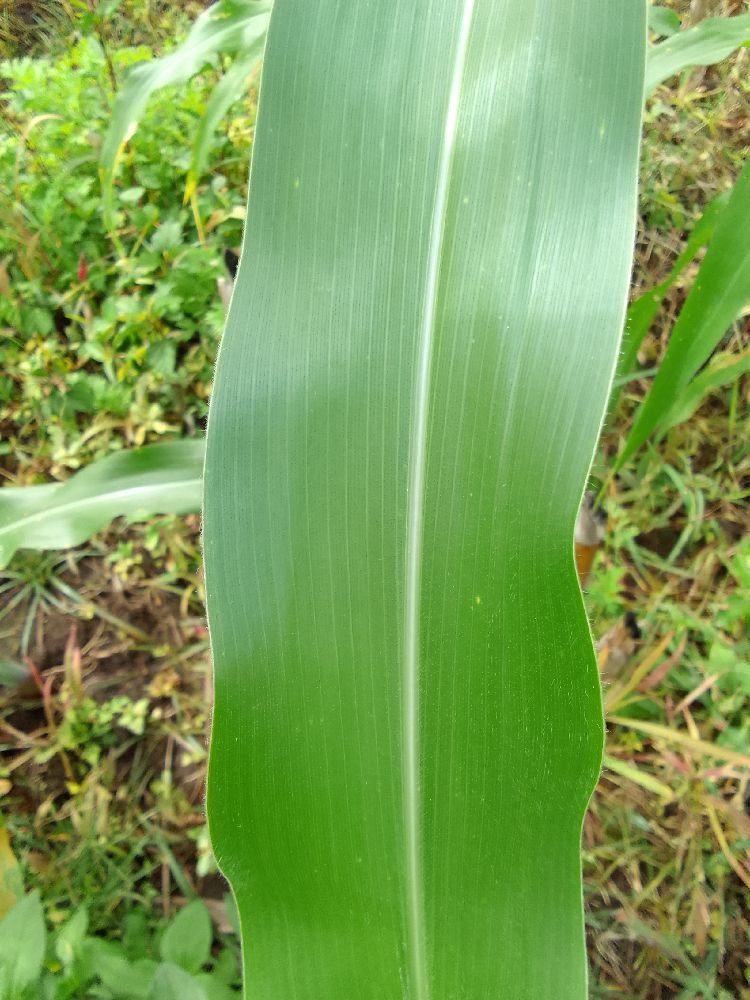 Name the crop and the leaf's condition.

maize, healthy
